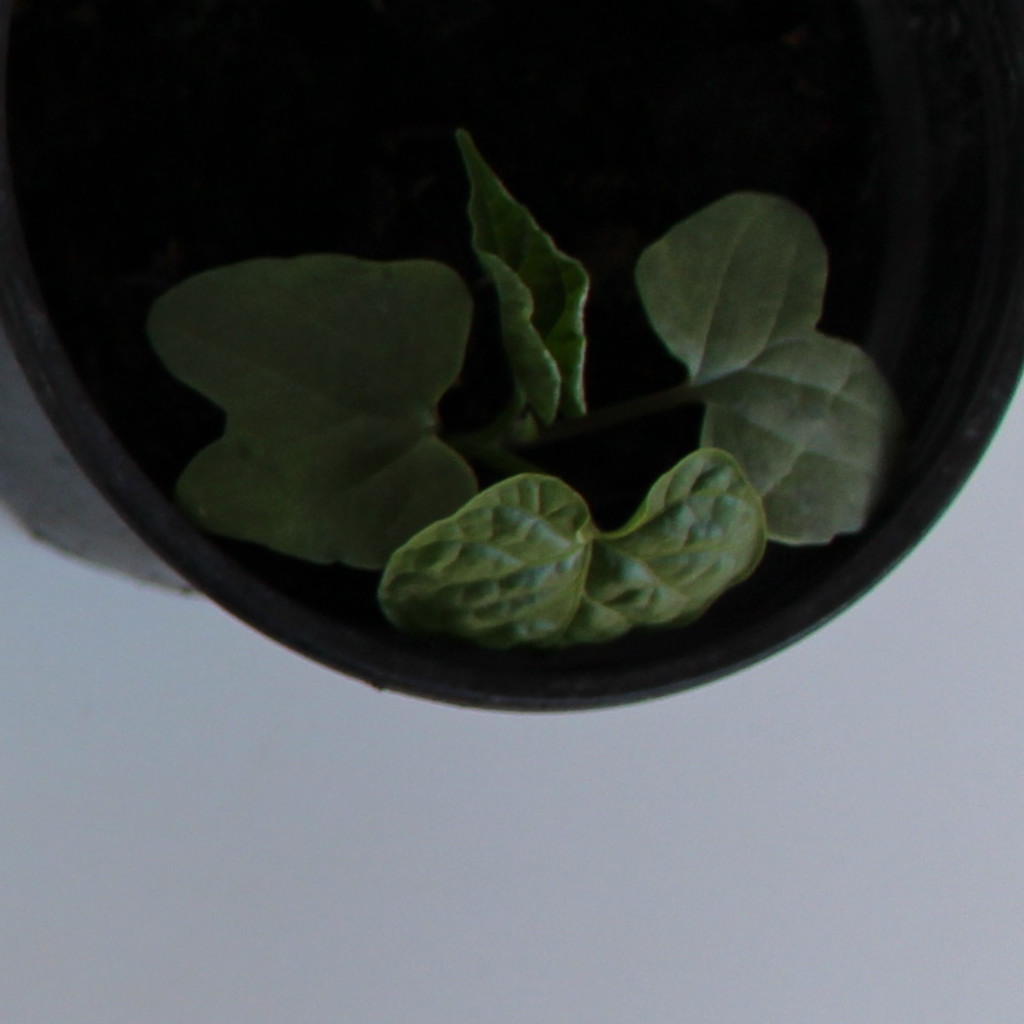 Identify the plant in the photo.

Convolvulus arvensis
